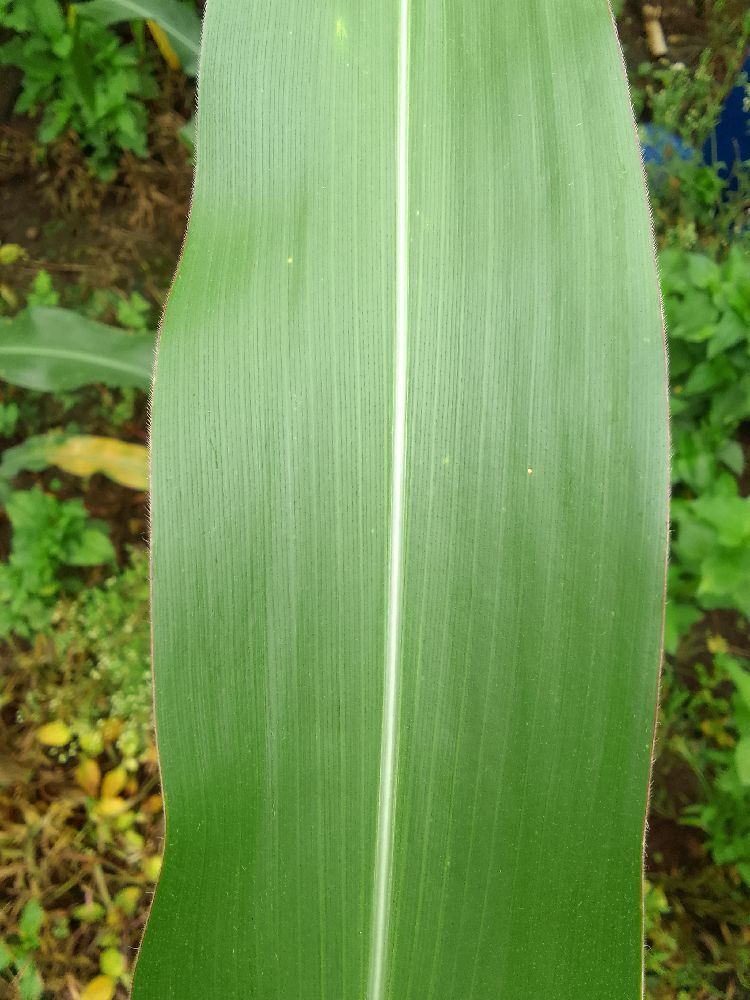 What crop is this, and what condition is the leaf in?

maize, healthy
